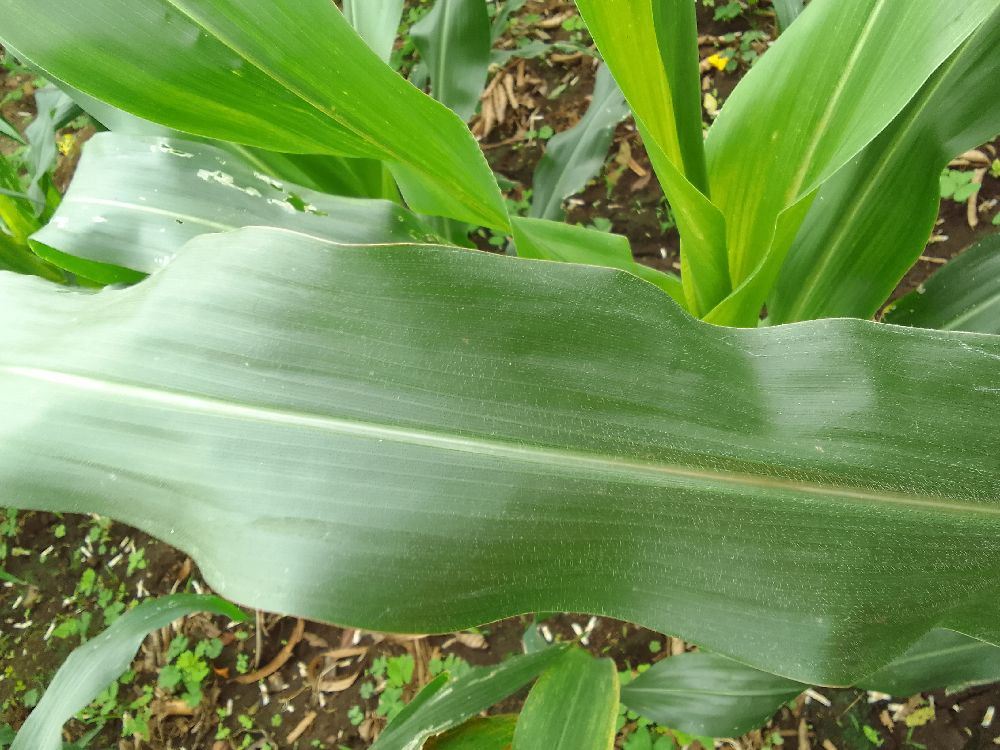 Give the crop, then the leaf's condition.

maize, healthy
